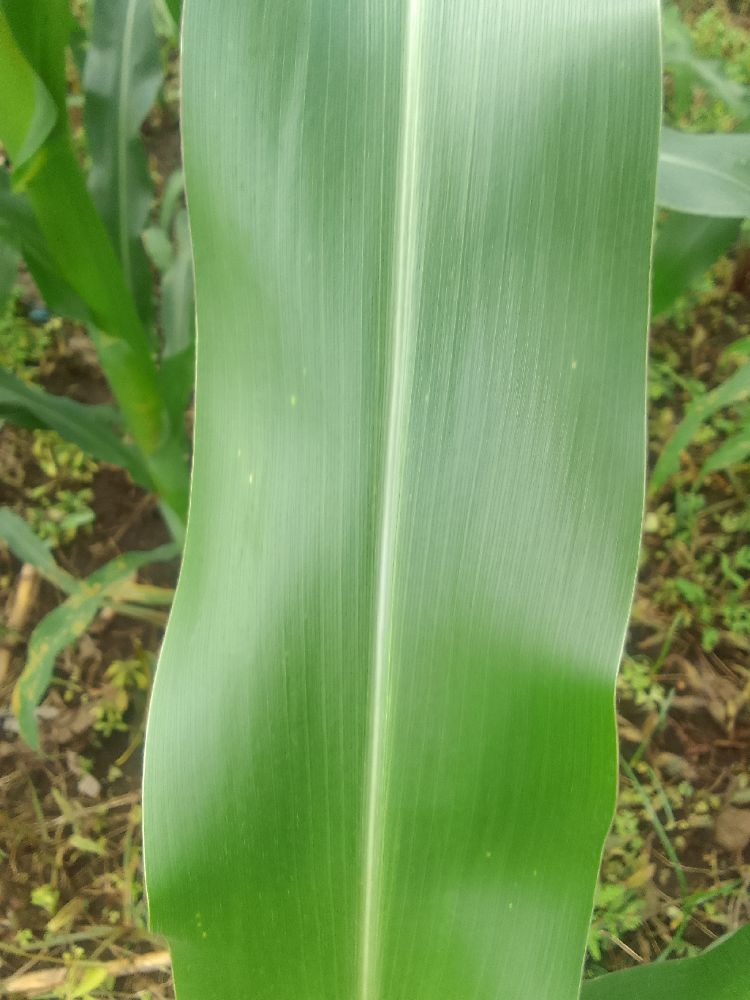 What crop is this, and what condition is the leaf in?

maize, healthy
